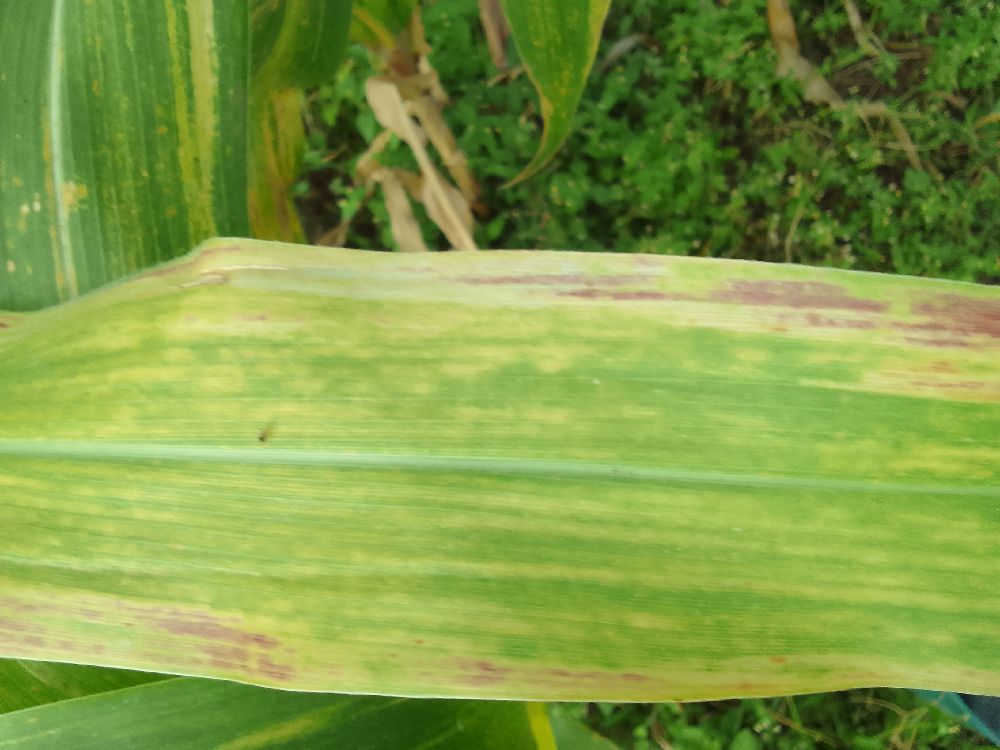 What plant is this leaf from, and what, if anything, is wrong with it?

maize, maize lethal necrosis
